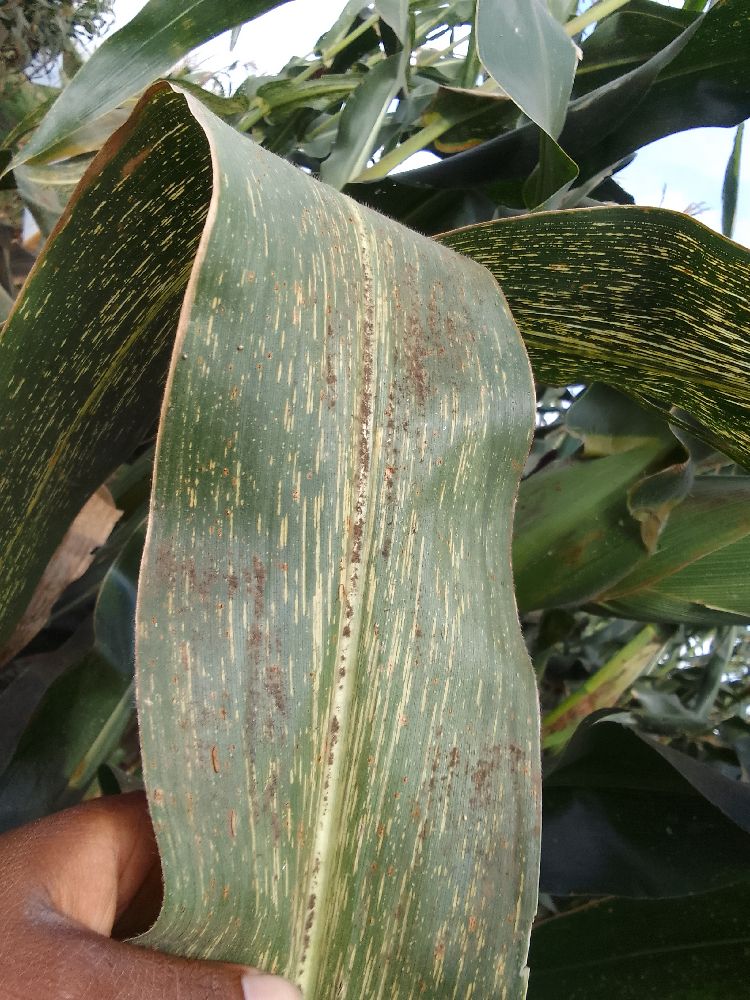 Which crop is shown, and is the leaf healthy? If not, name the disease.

maize, maize streak virus
